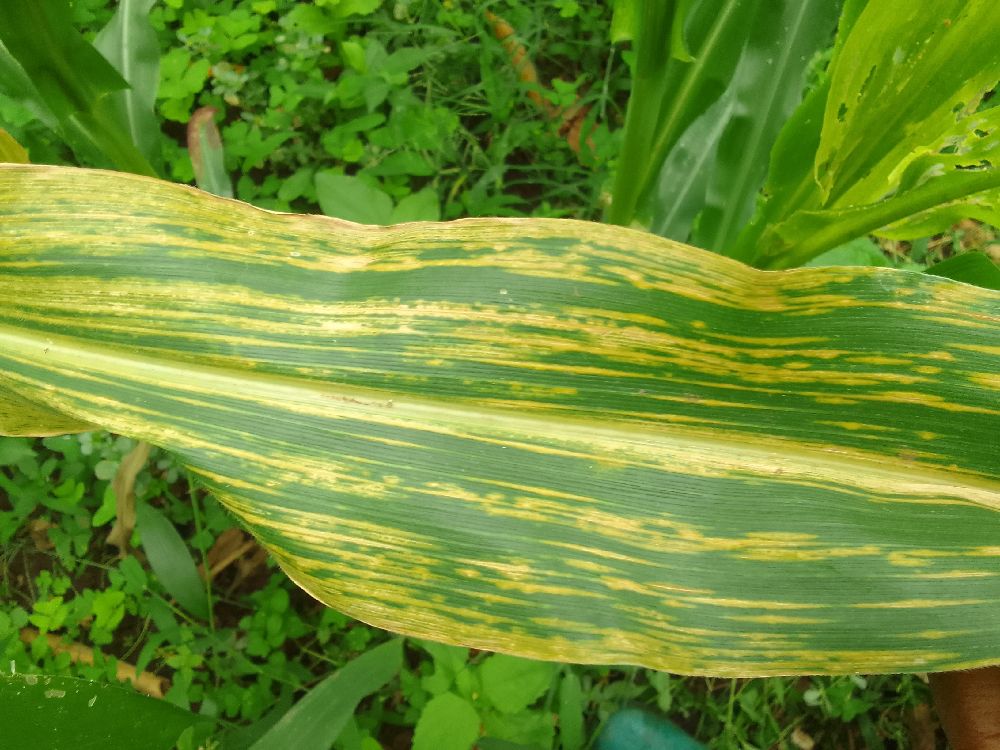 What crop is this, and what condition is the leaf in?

maize, maize lethal necrosis
